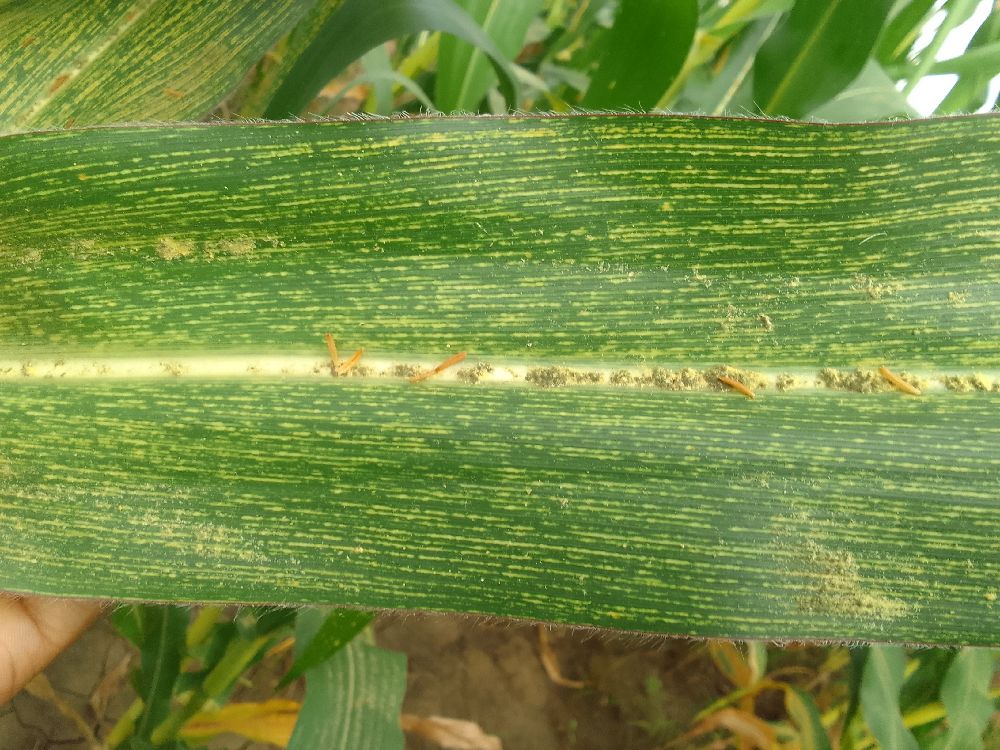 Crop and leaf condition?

maize, maize streak virus
